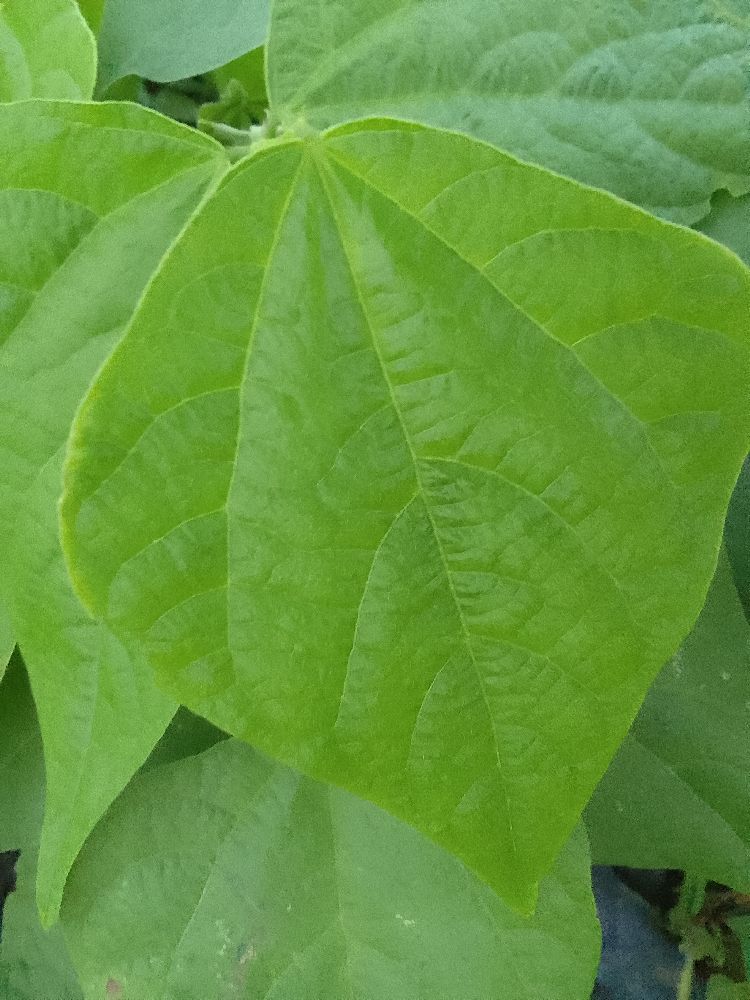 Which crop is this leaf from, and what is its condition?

common bean, healthy
